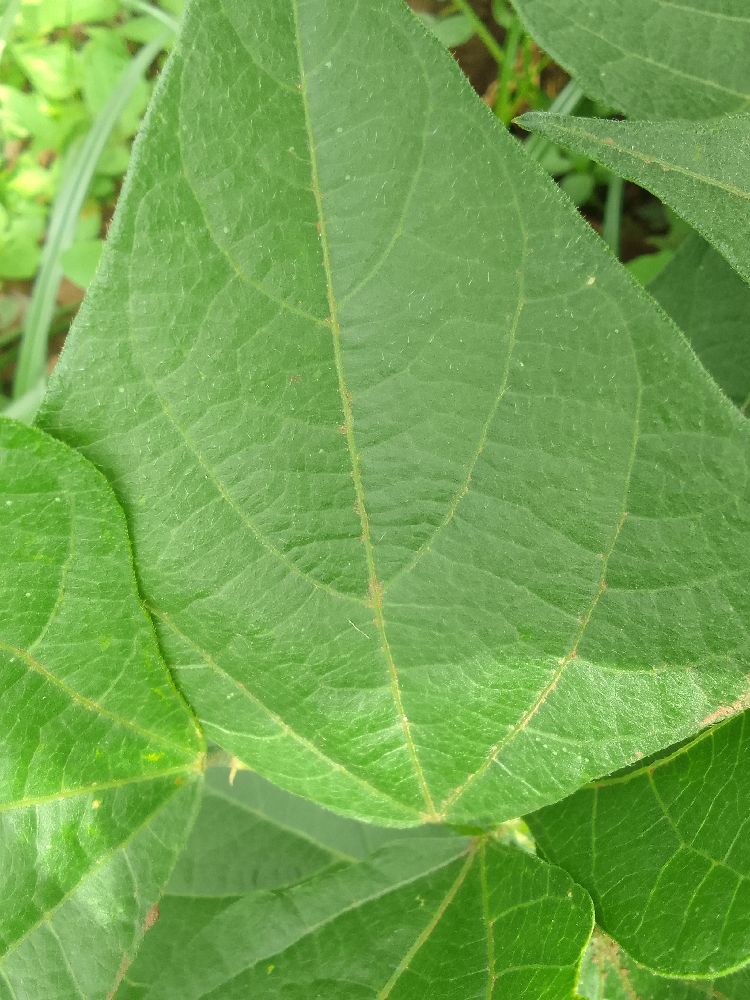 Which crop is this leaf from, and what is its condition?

common bean, healthy
